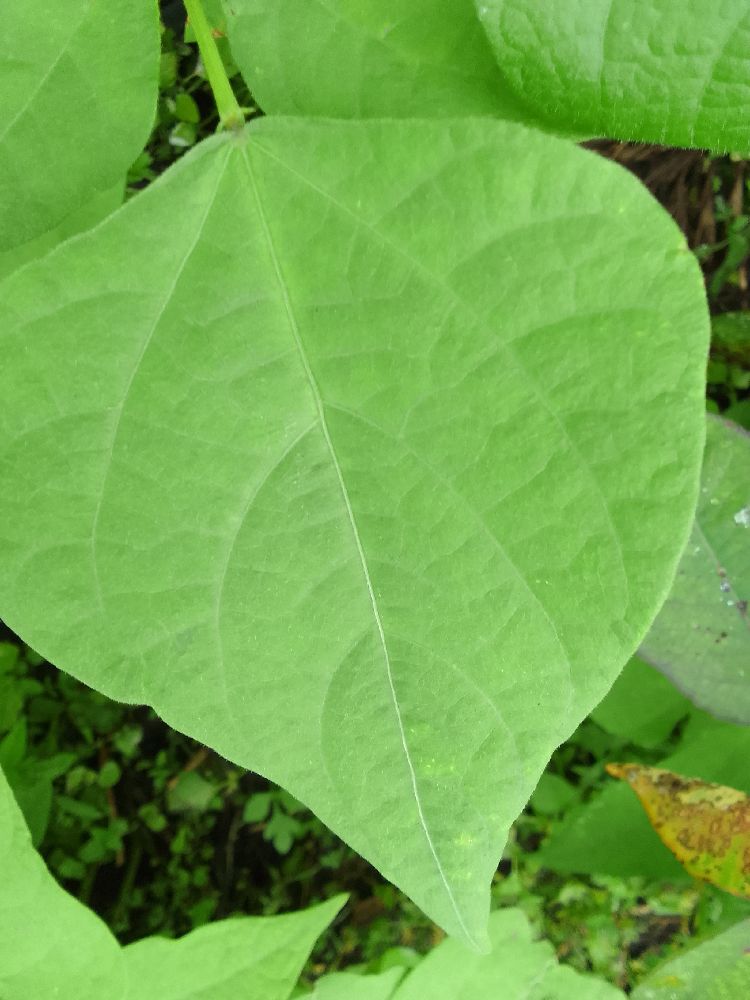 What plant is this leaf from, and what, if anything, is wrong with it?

common bean, healthy
